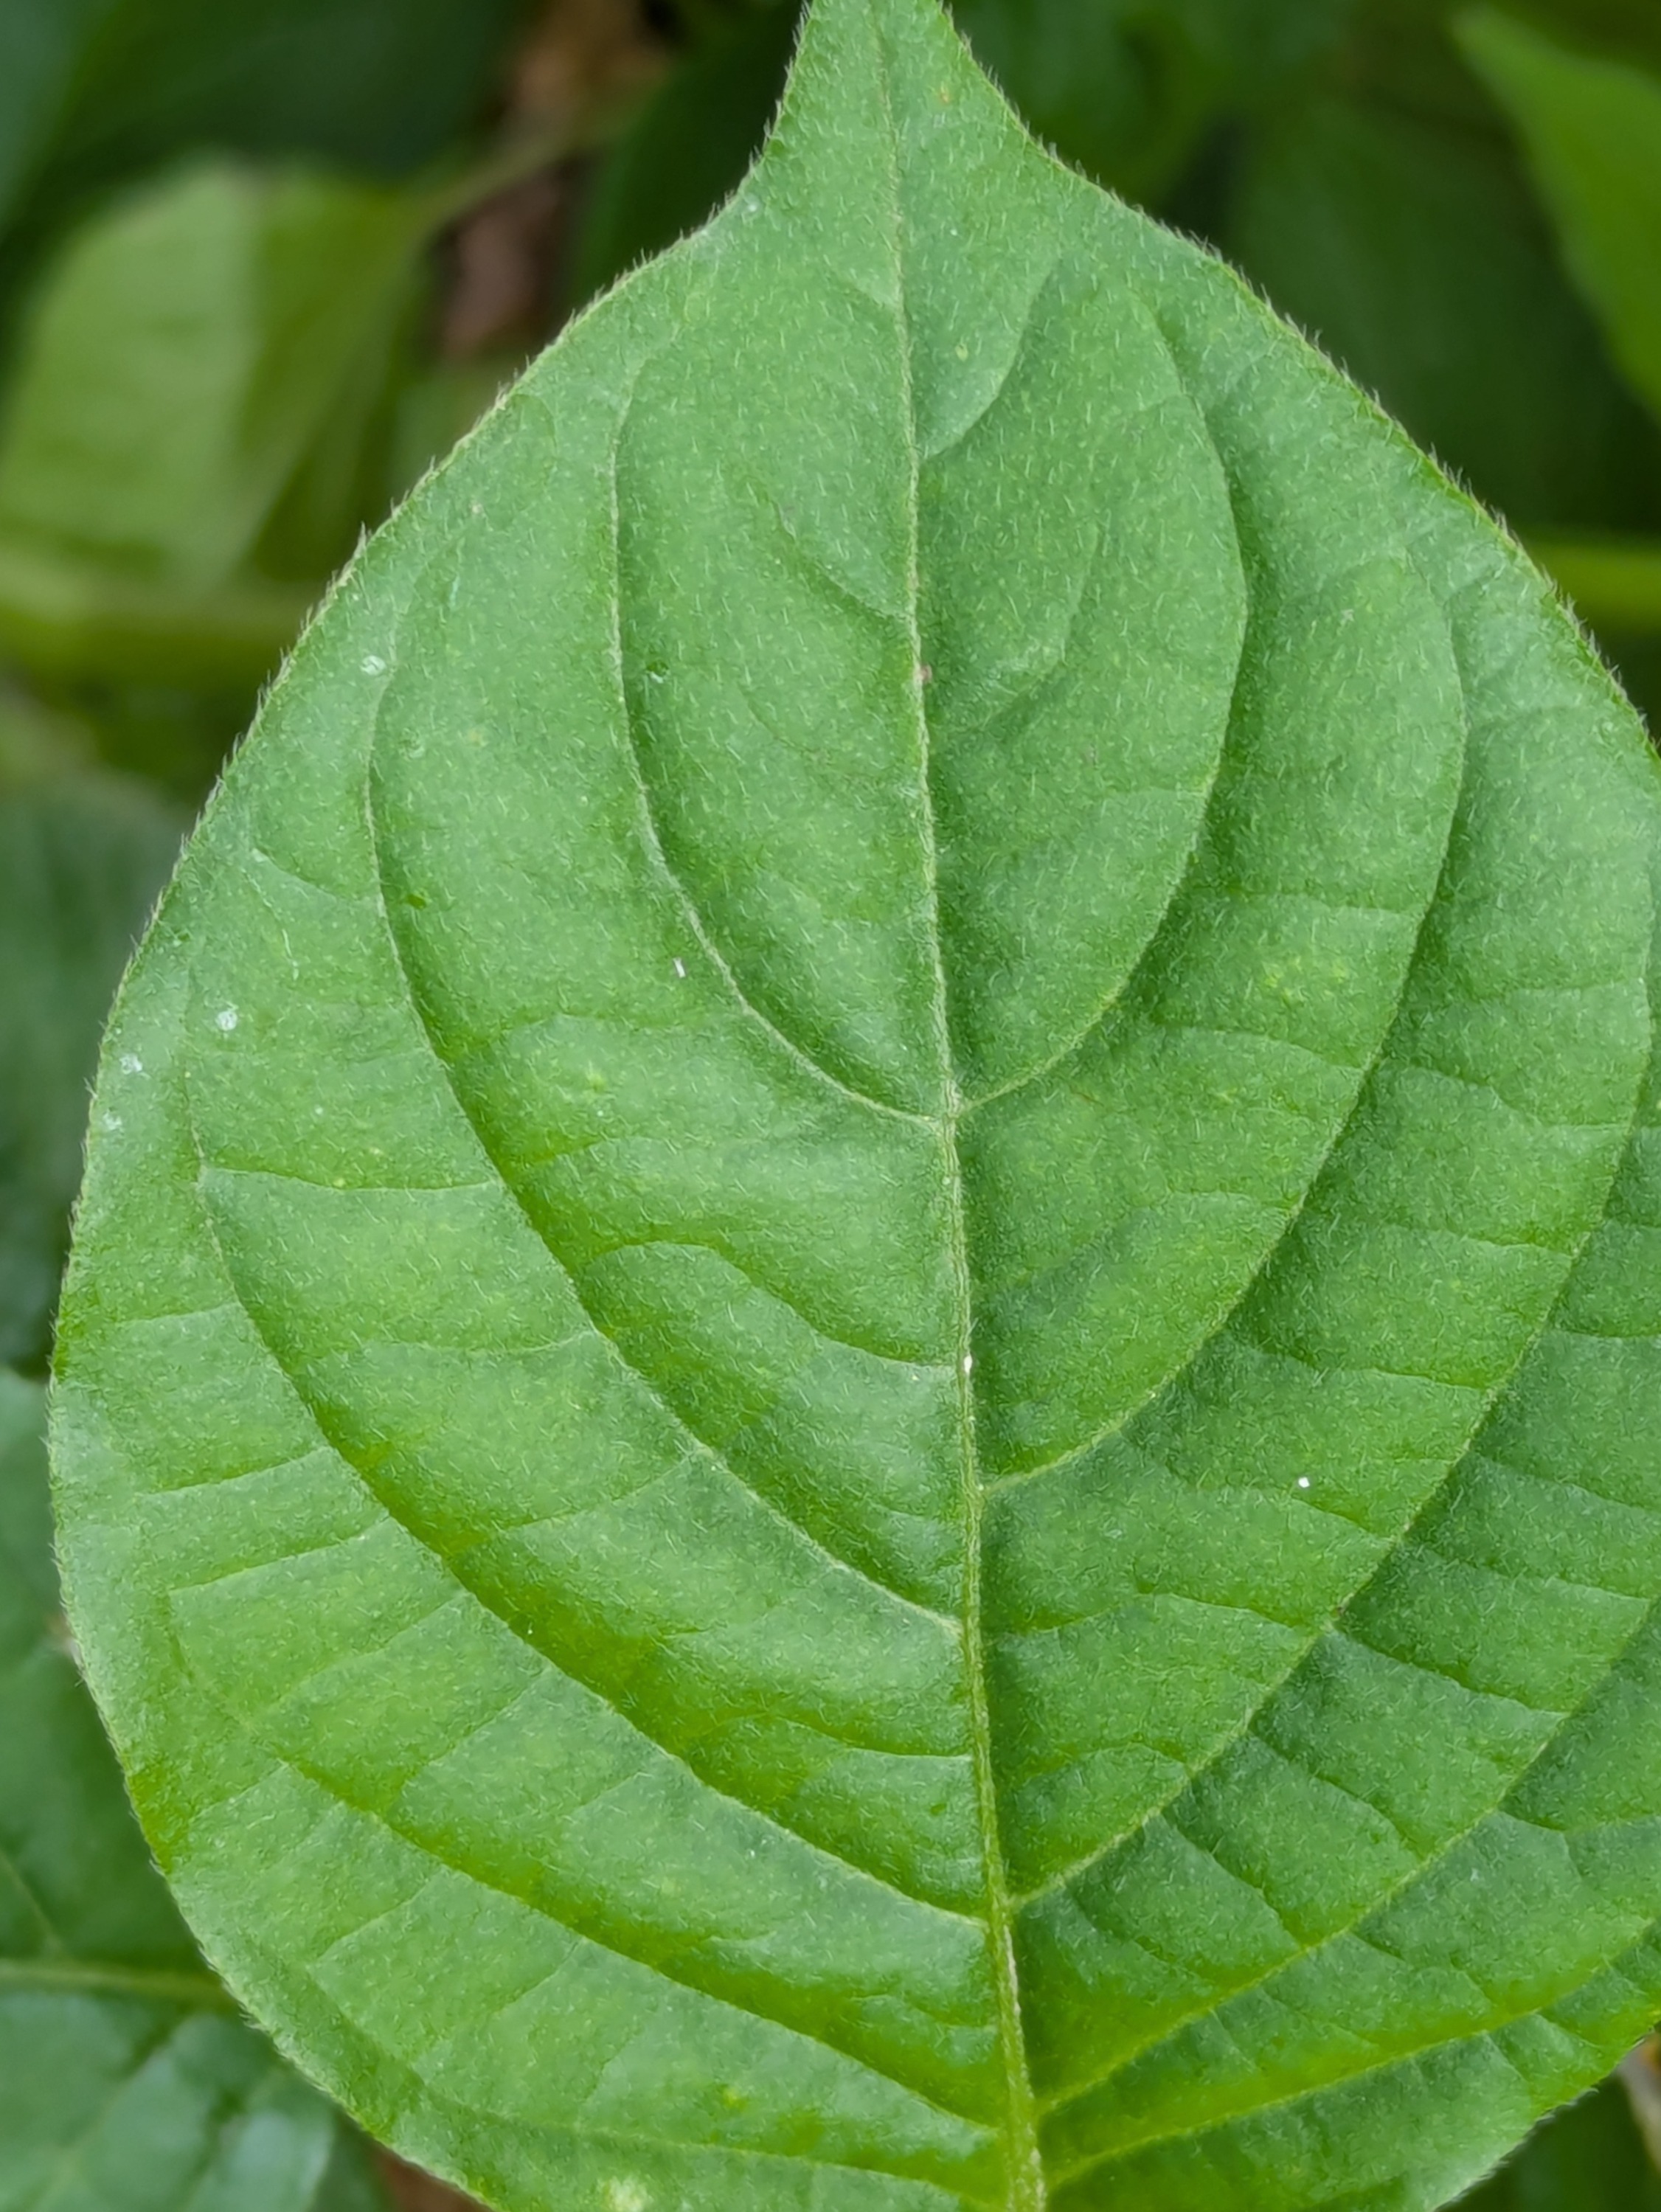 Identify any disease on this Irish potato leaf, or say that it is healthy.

healthy
